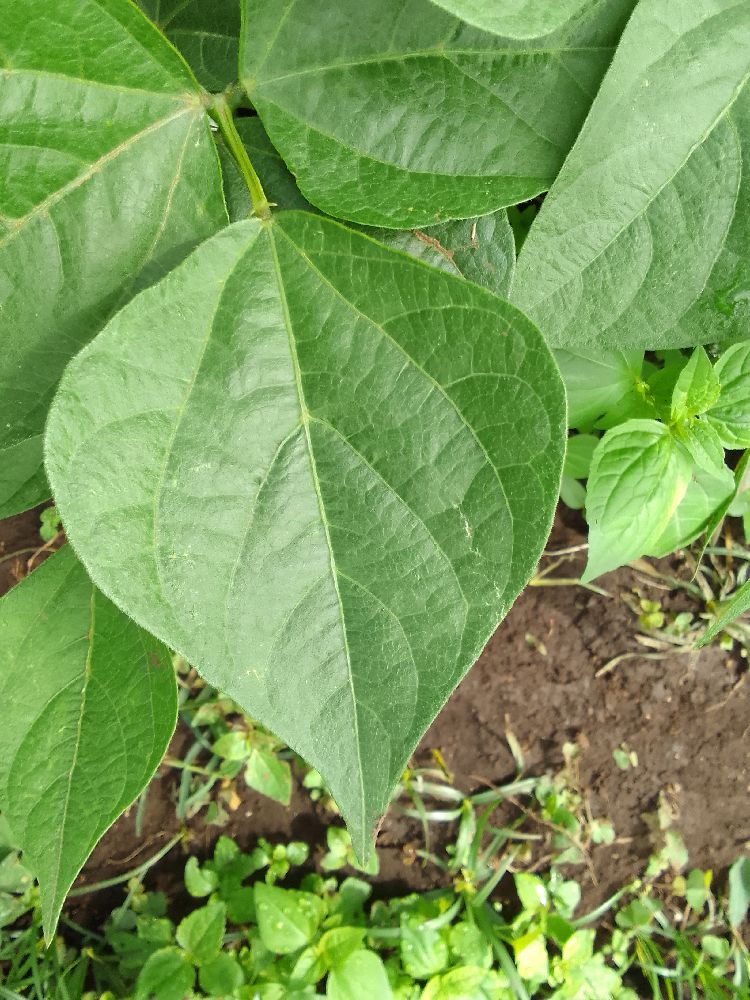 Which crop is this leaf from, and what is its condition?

common bean, healthy
